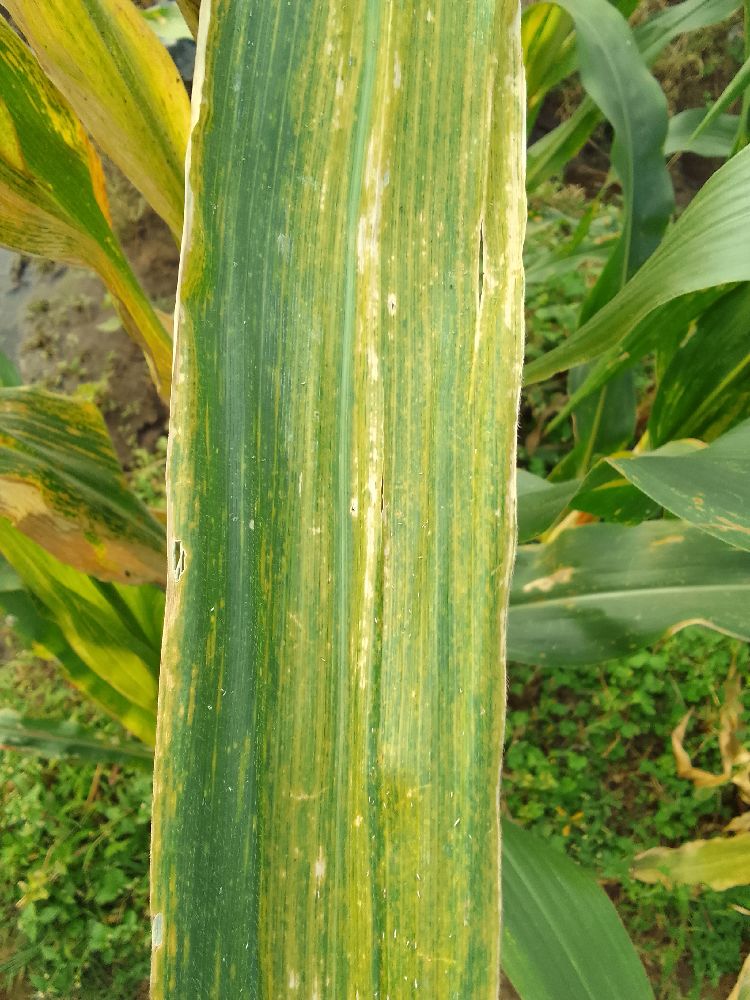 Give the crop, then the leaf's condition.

maize, maize lethal necrosis
